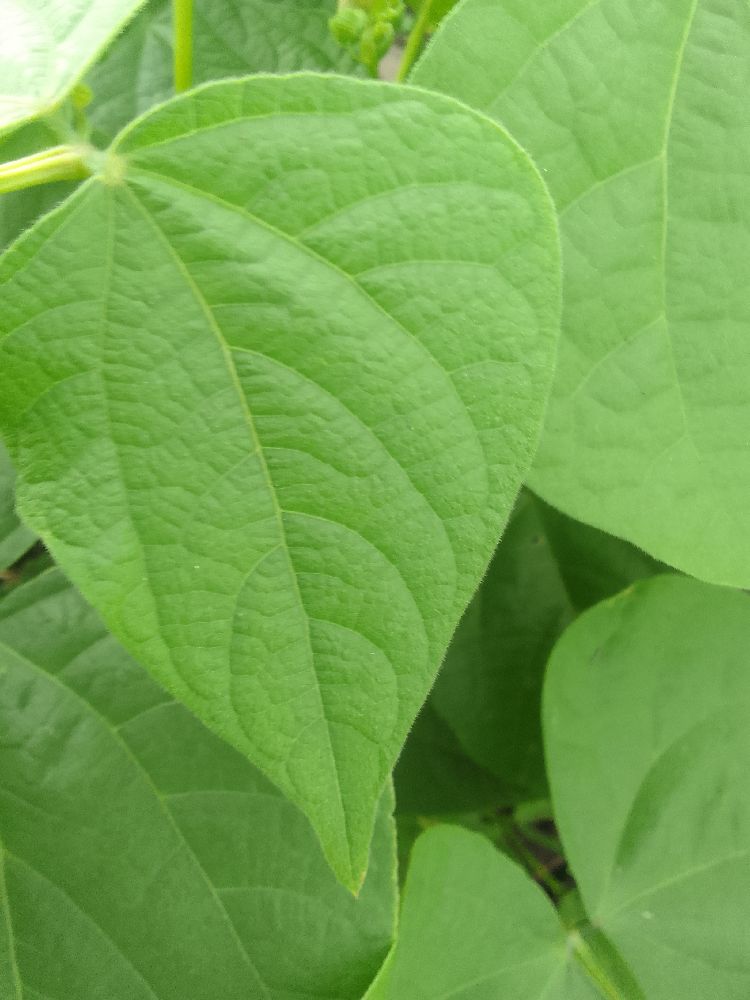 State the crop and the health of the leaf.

common bean, healthy
